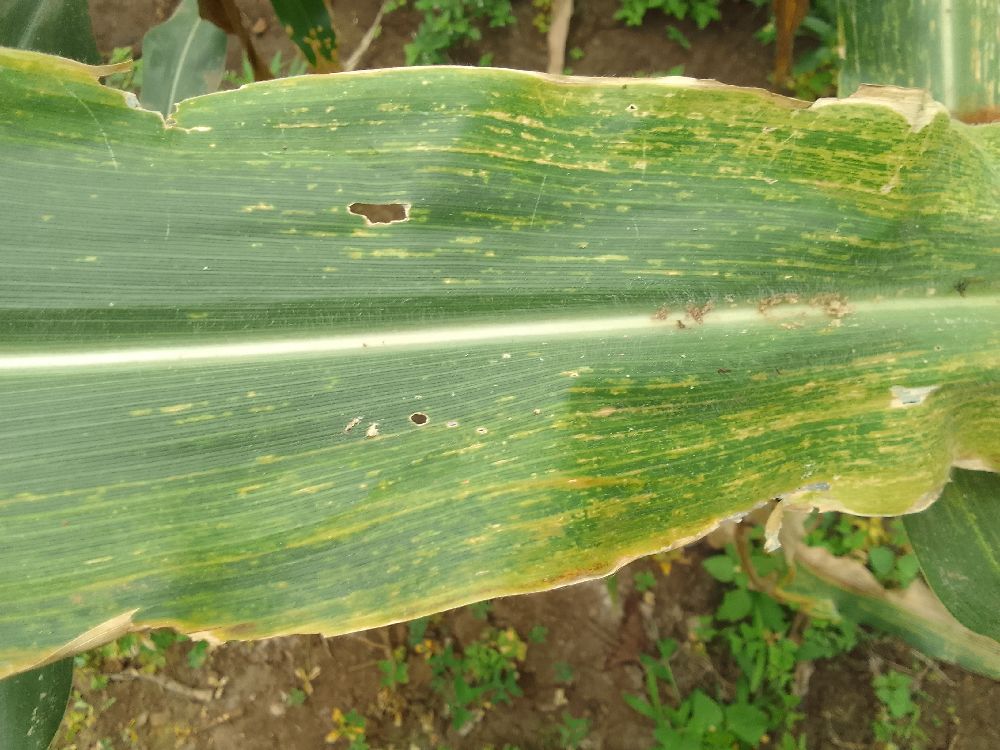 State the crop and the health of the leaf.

maize, maize lethal necrosis
